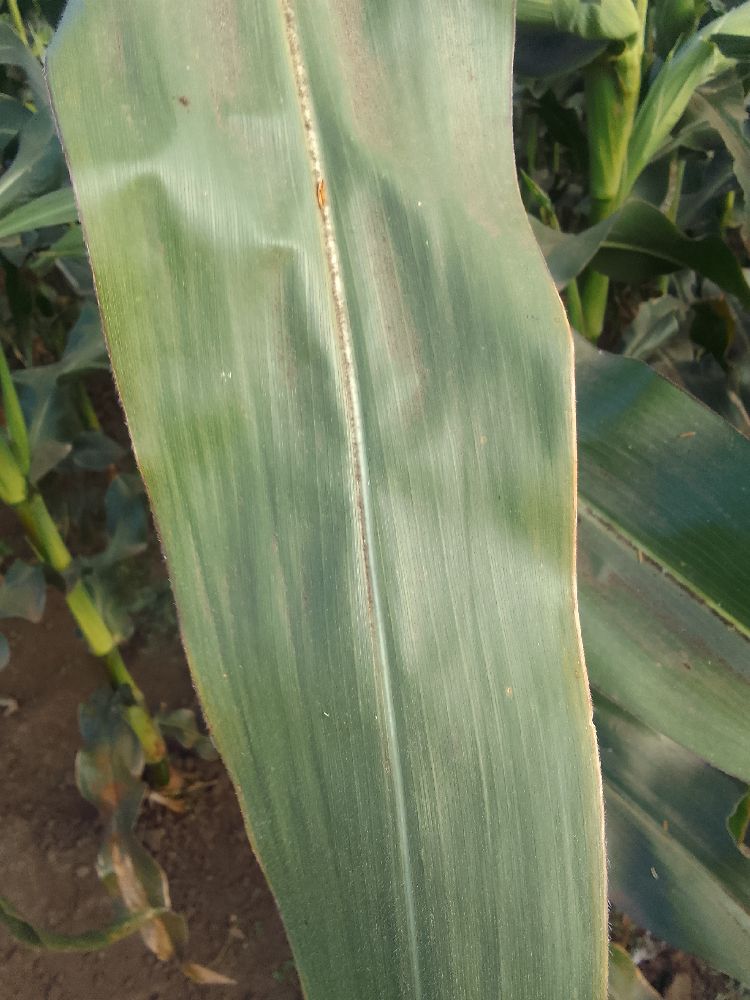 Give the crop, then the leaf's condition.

maize, healthy
